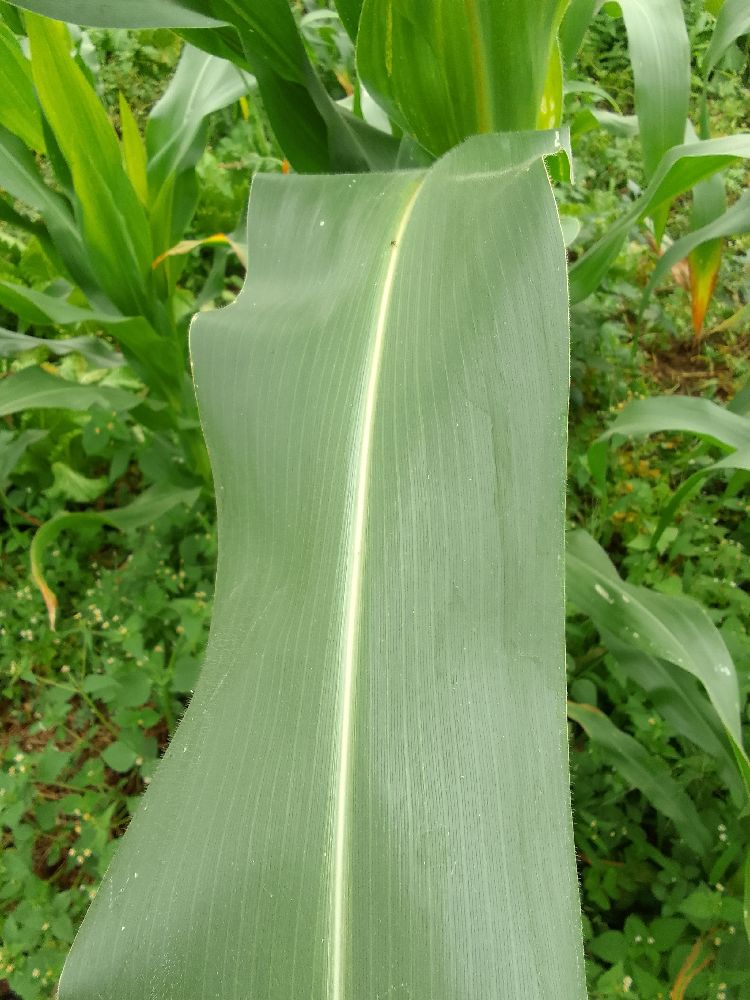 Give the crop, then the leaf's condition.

maize, healthy
